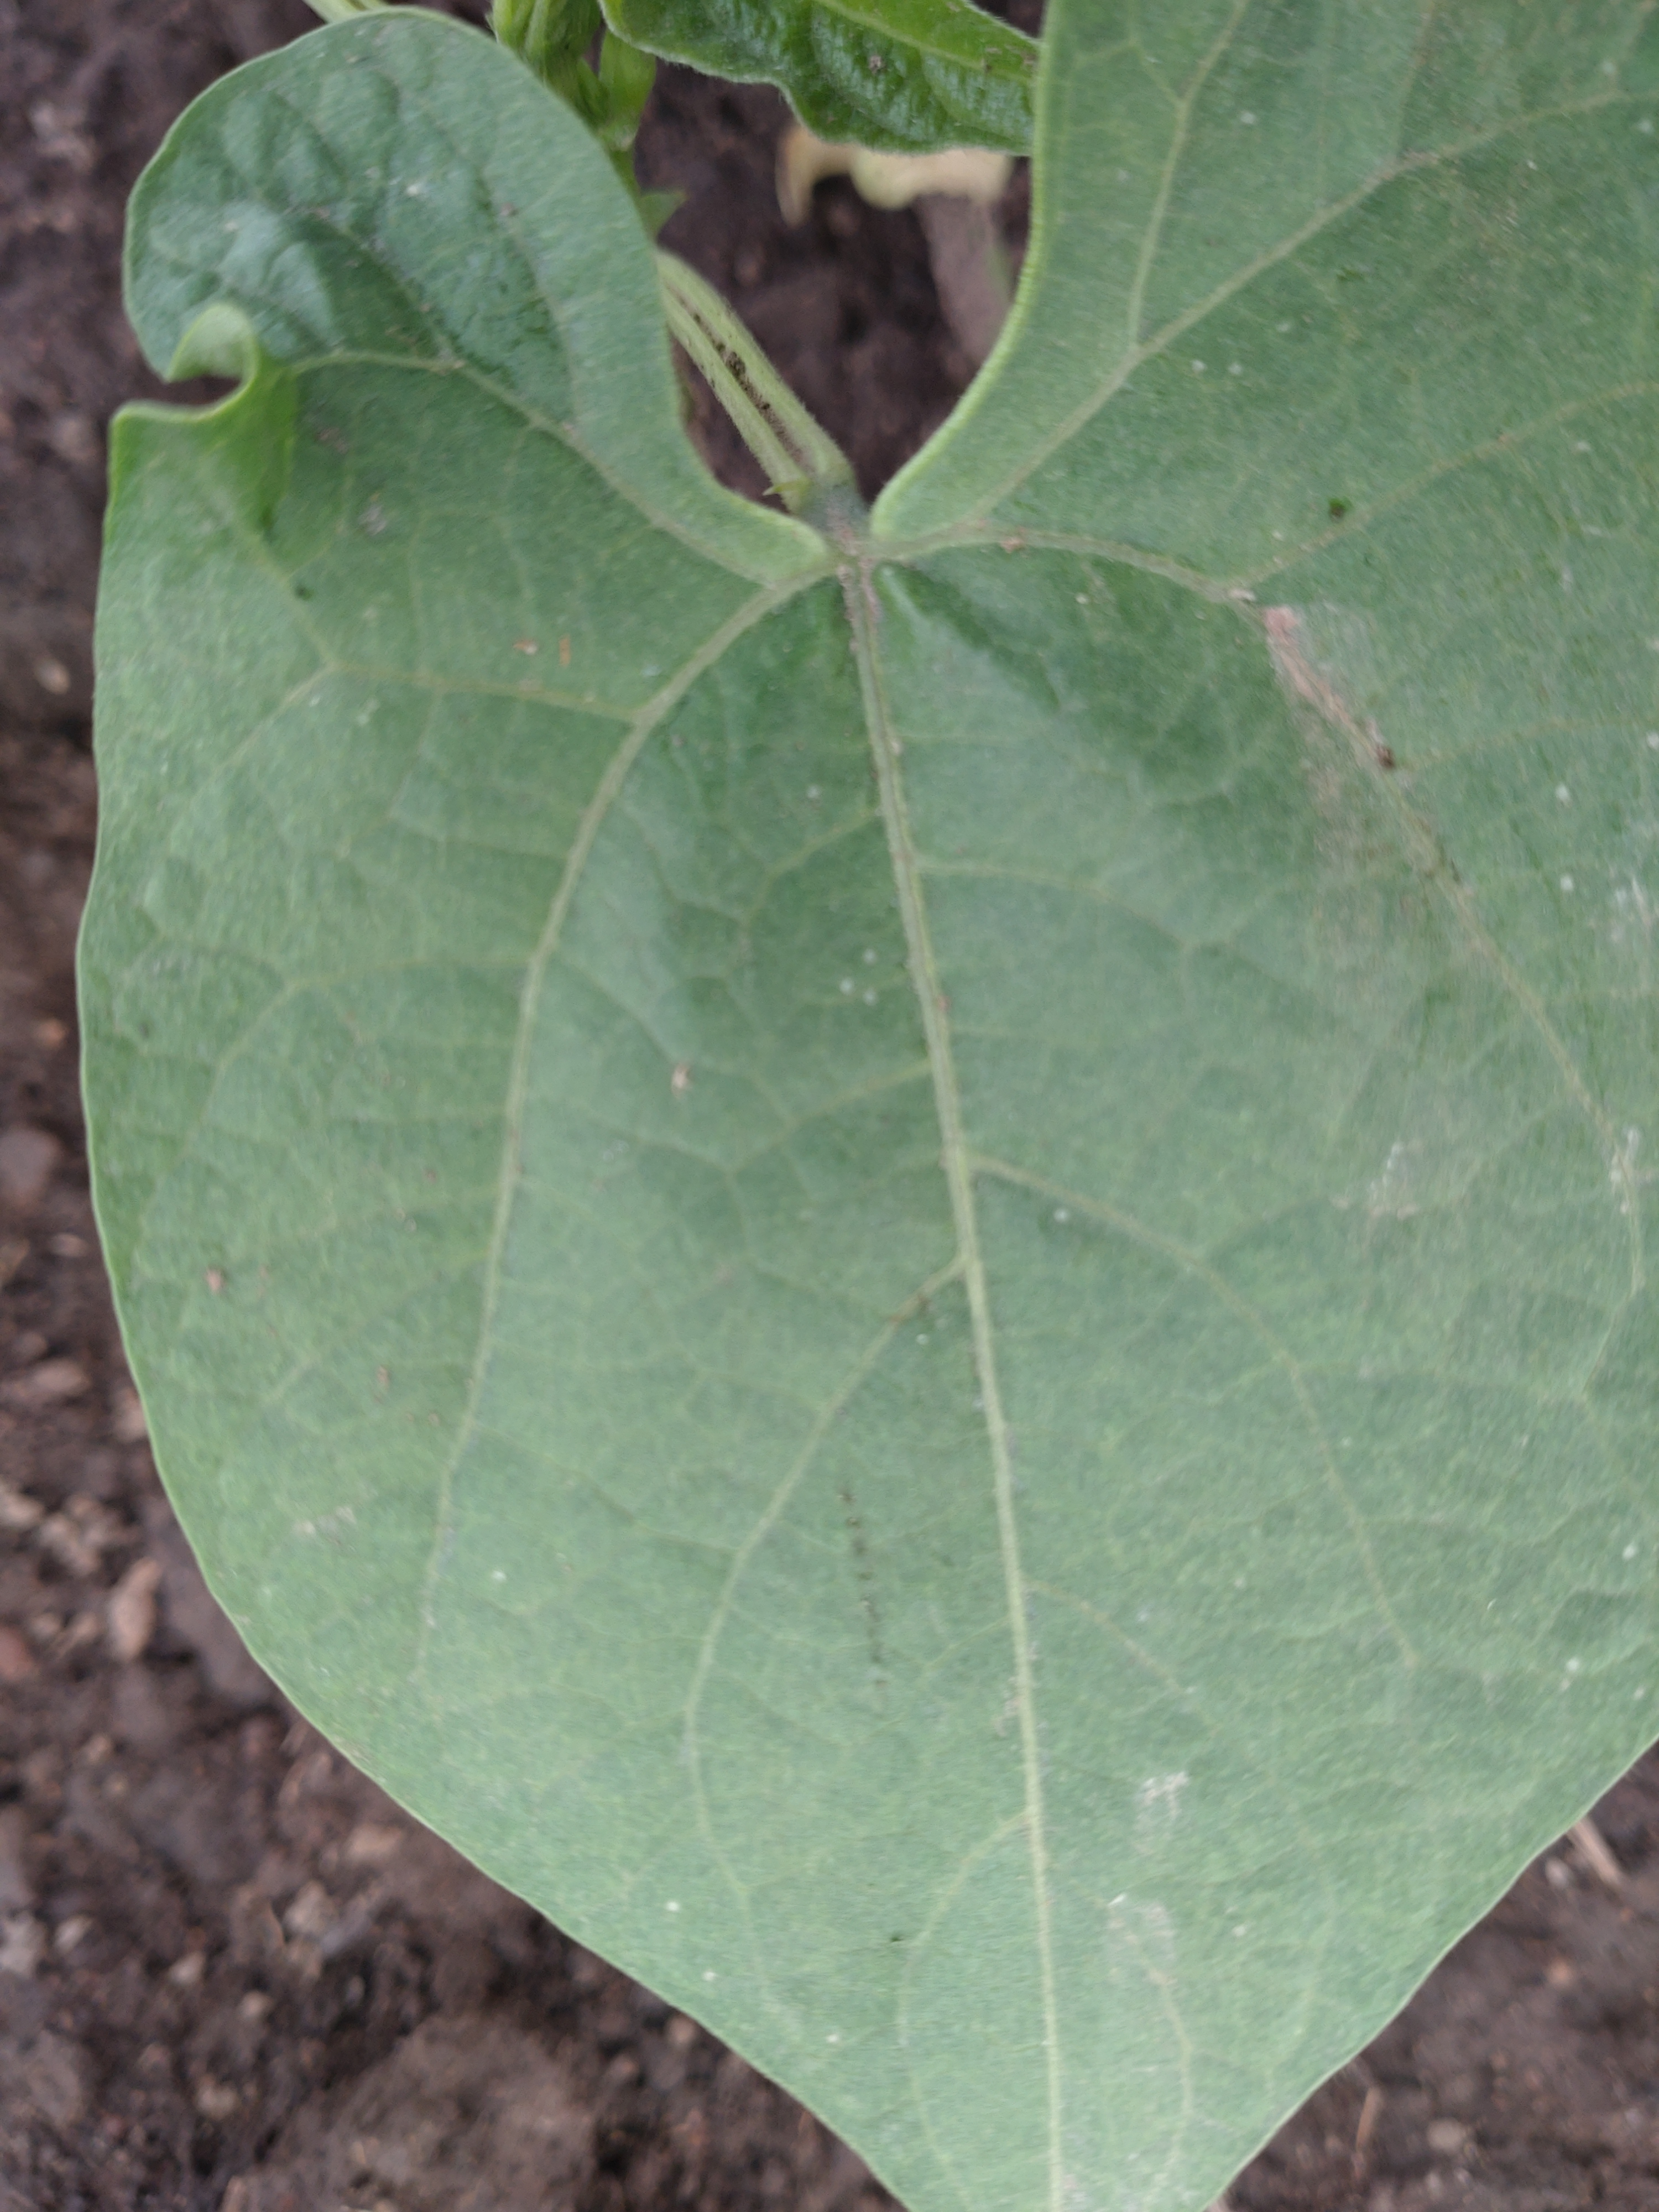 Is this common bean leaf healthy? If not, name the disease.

healthy
